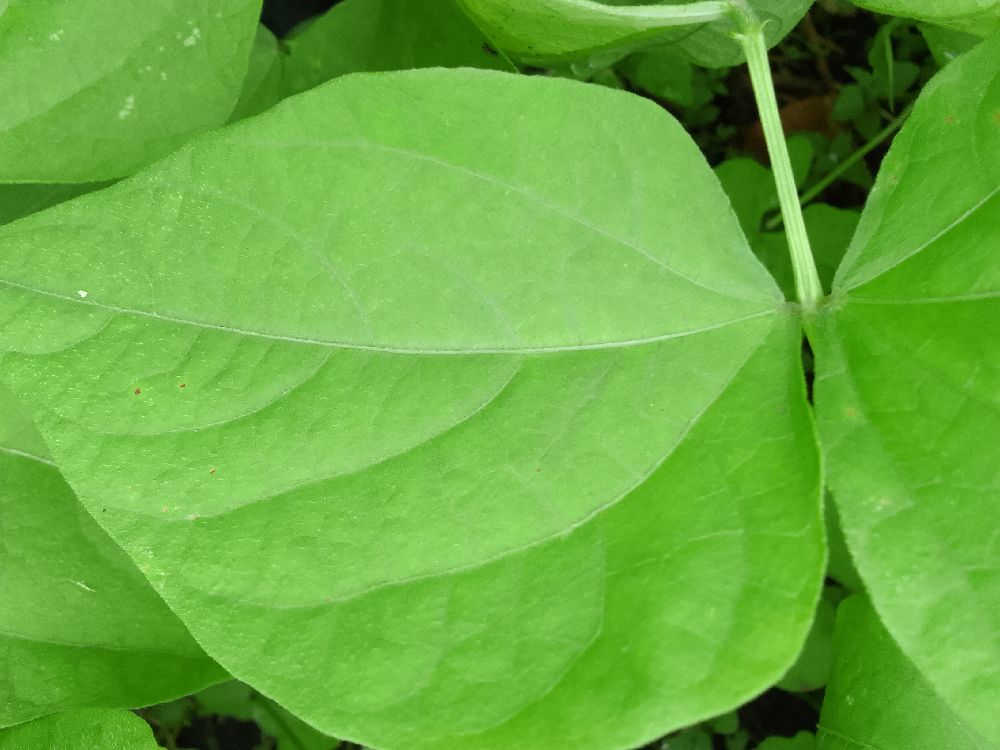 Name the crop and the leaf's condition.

common bean, healthy
